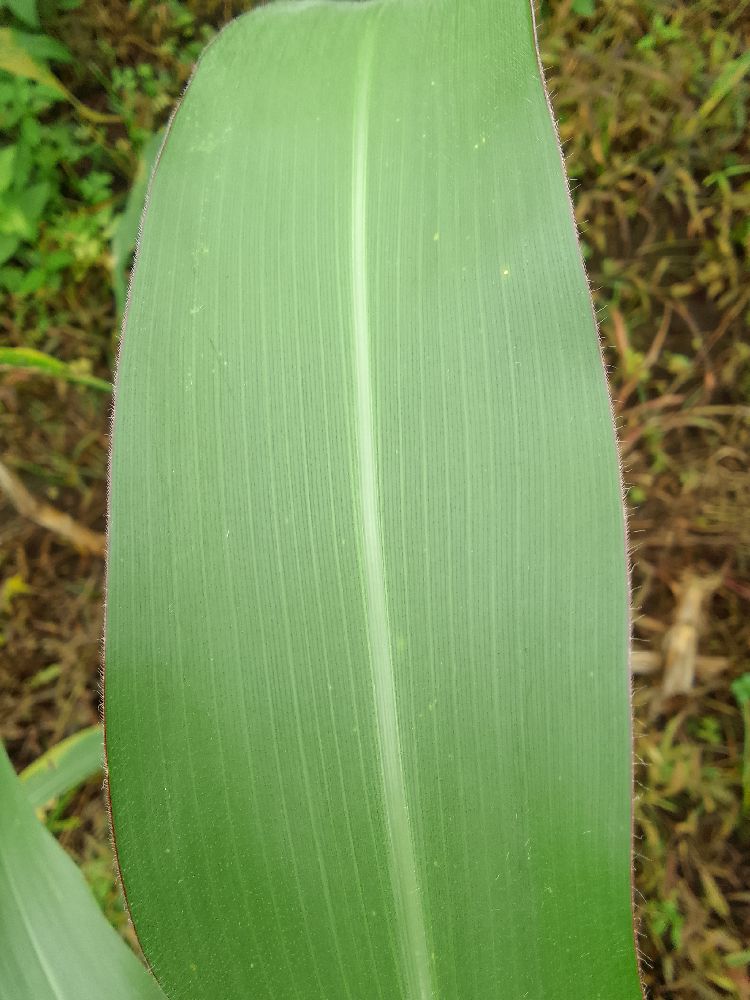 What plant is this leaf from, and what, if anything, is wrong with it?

maize, healthy
